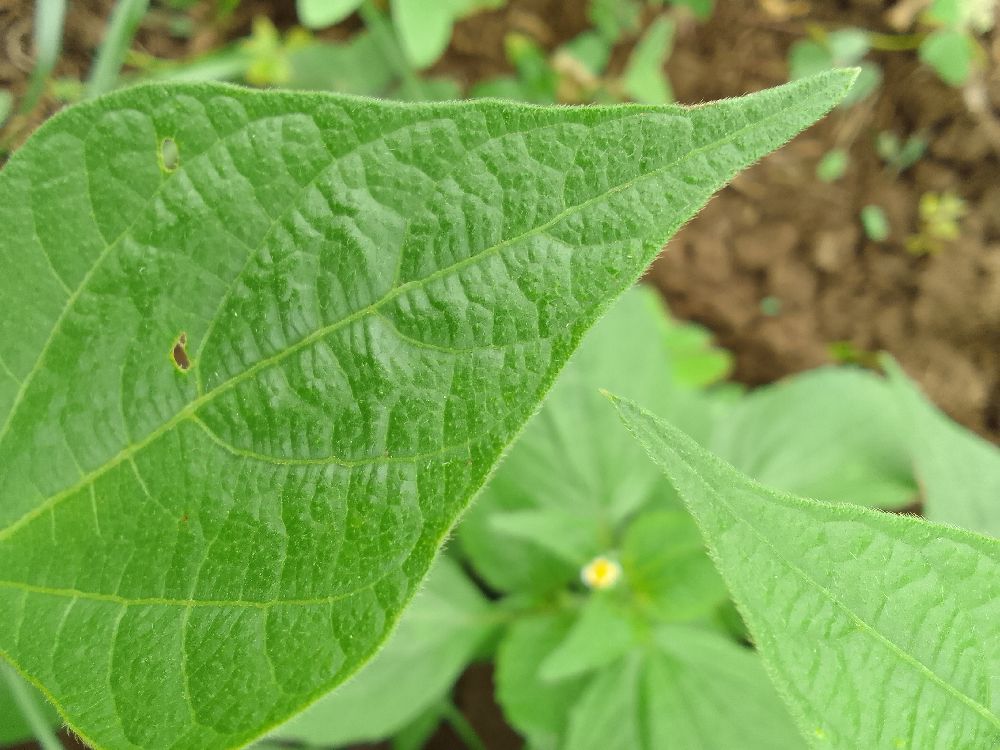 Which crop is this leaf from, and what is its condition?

common bean, healthy
